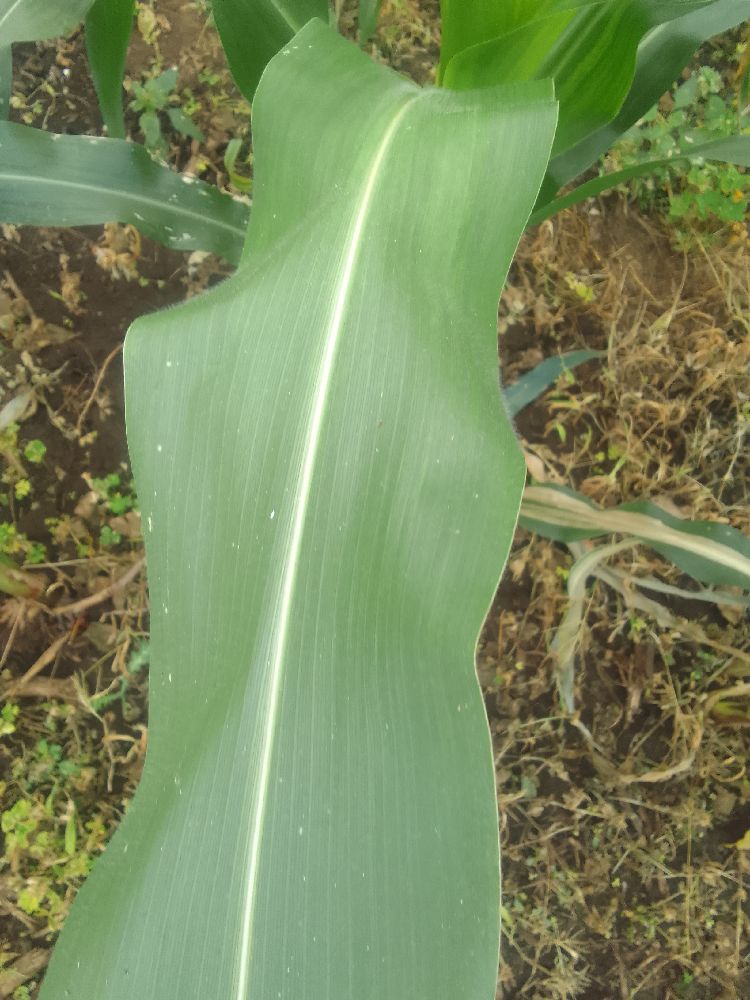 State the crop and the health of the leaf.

maize, healthy
